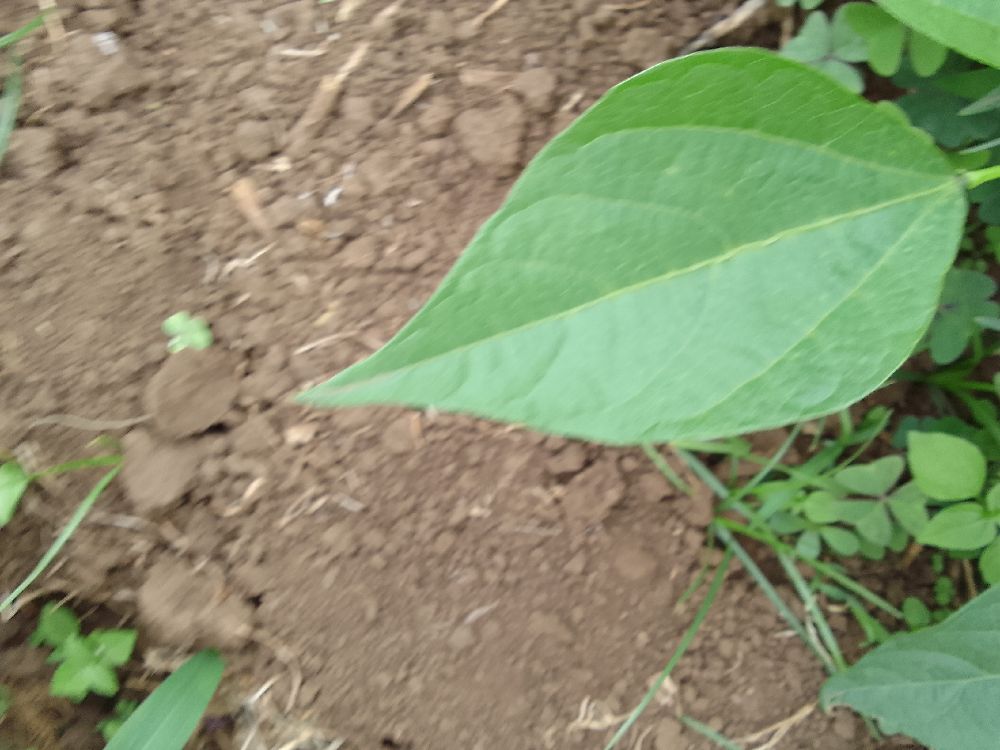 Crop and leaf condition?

common bean, healthy
